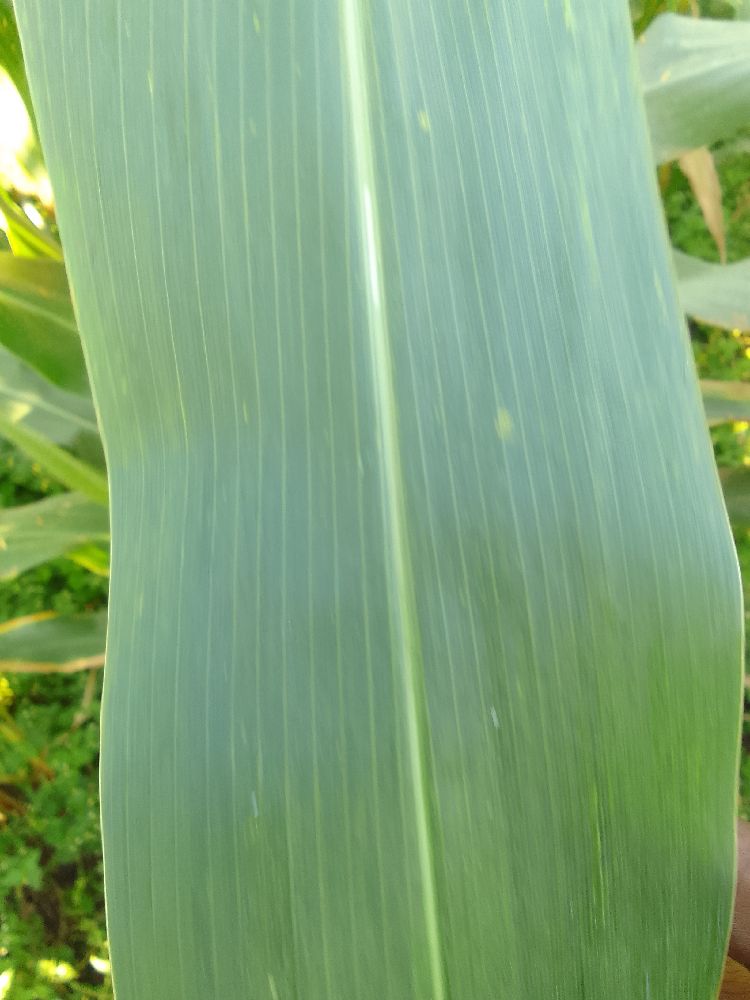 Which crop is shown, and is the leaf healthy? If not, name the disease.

maize, healthy
